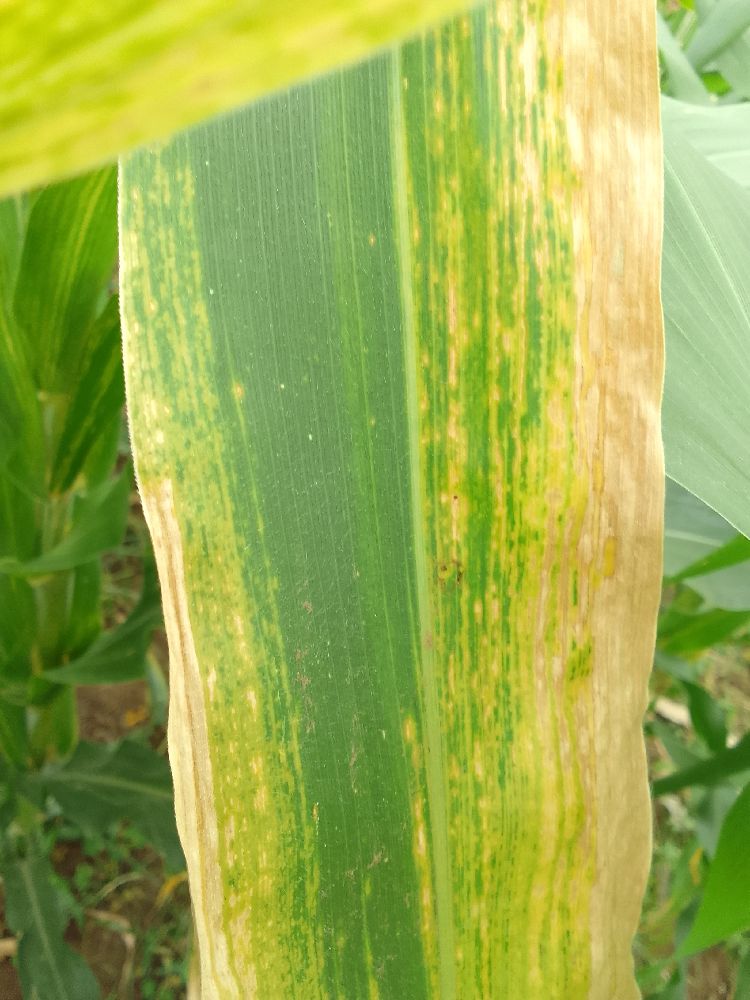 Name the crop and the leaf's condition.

maize, maize lethal necrosis
